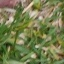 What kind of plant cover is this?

grass
